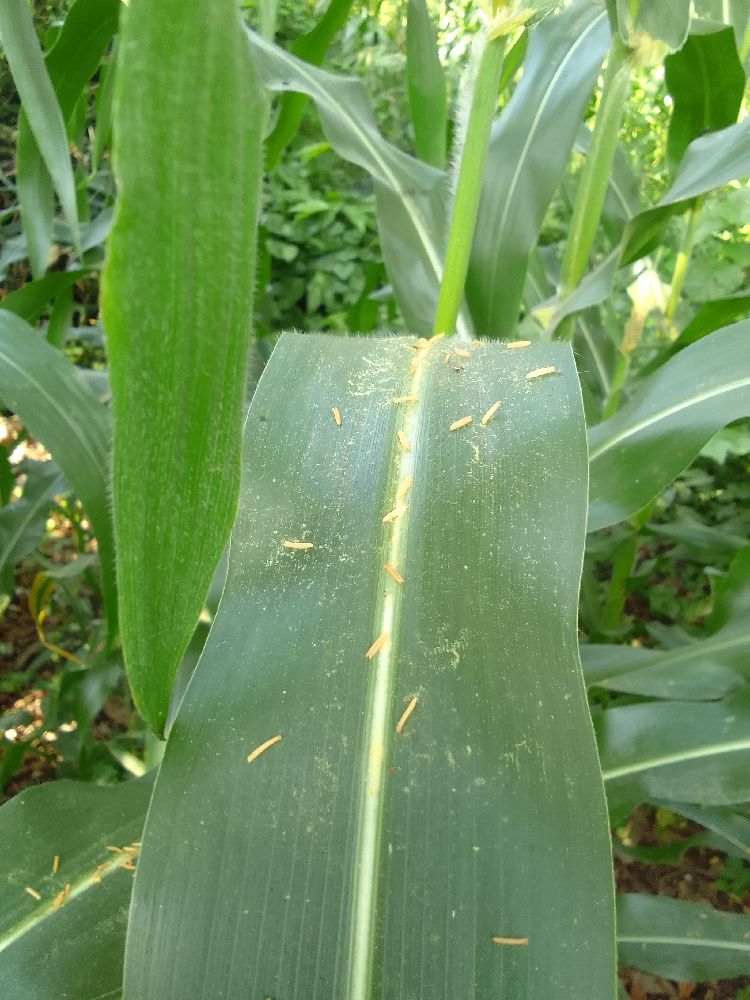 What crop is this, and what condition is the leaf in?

maize, healthy
